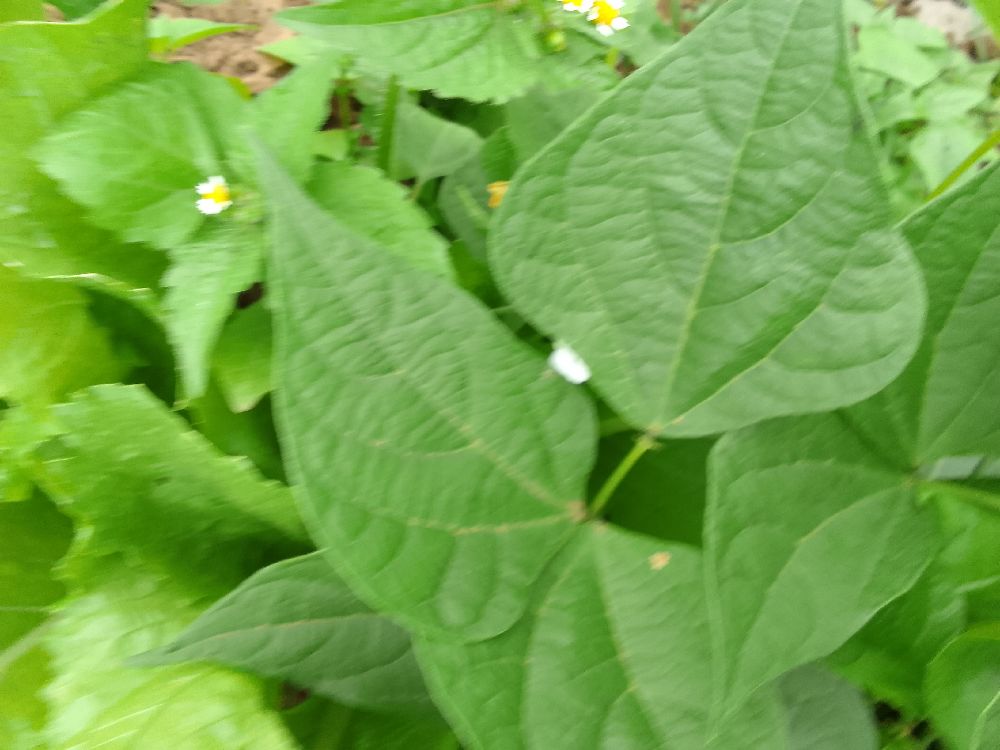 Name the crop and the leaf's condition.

common bean, healthy
